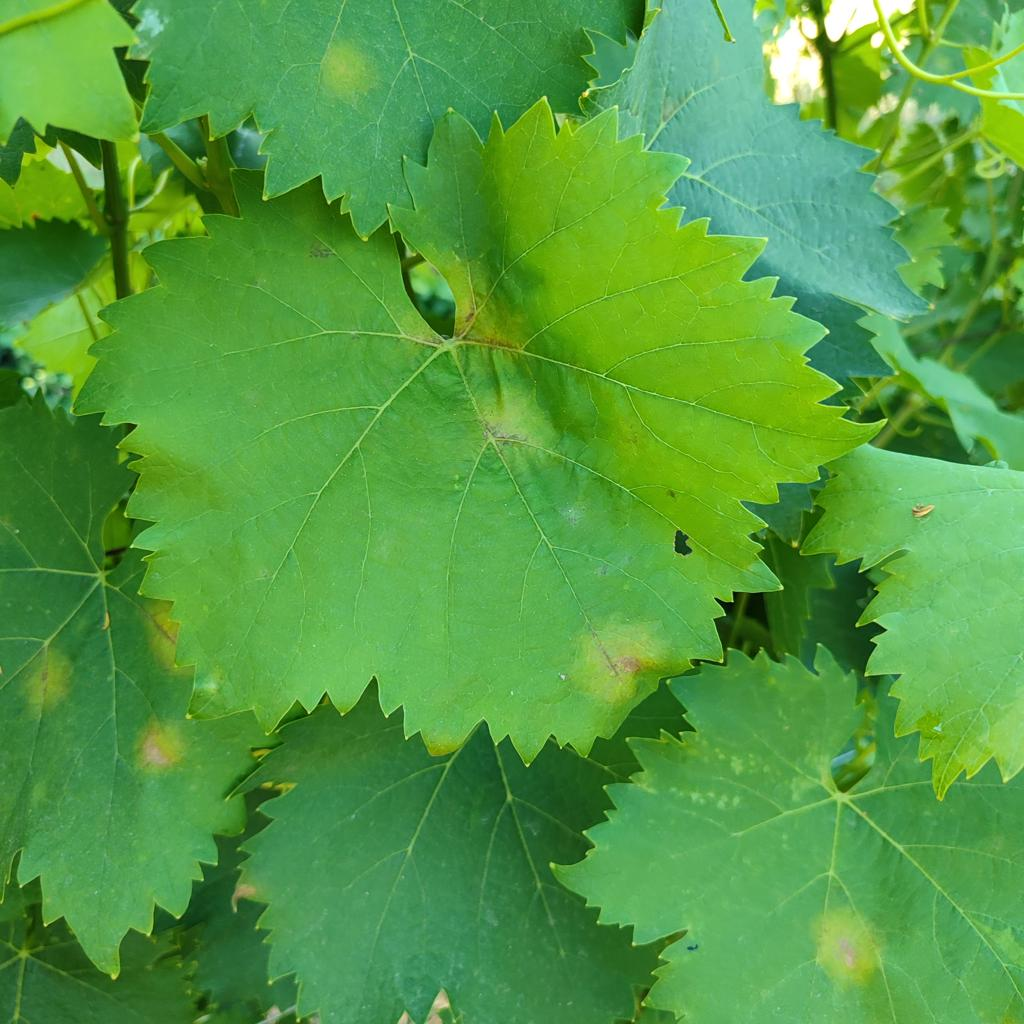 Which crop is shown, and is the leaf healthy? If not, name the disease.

grapevine, downy mildew
